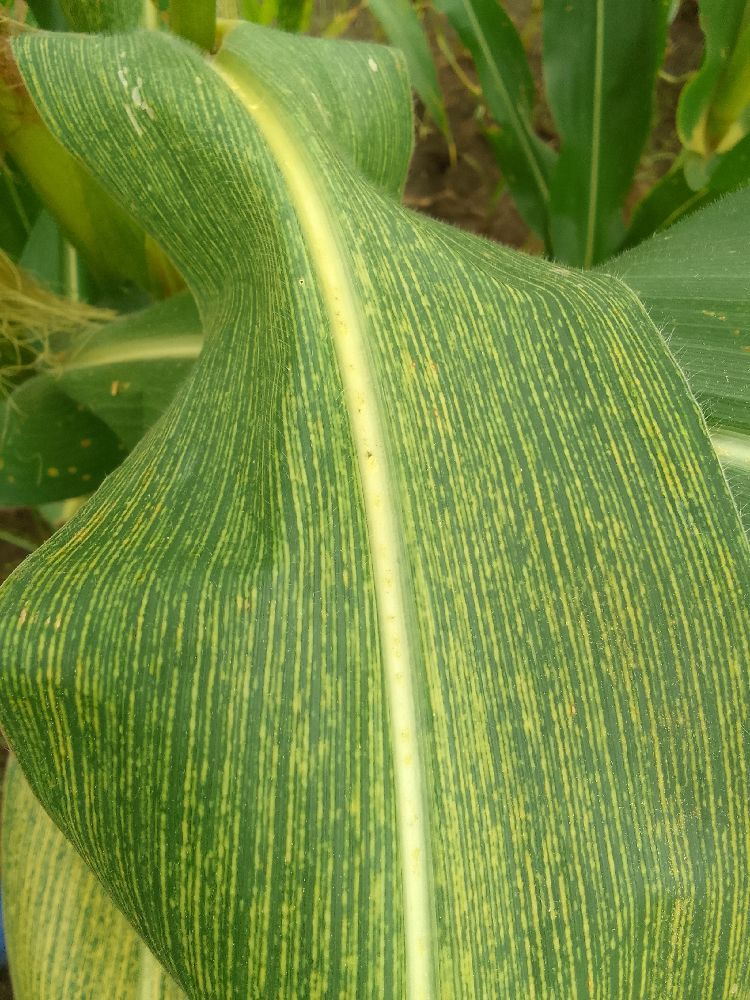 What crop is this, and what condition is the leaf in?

maize, maize streak virus
